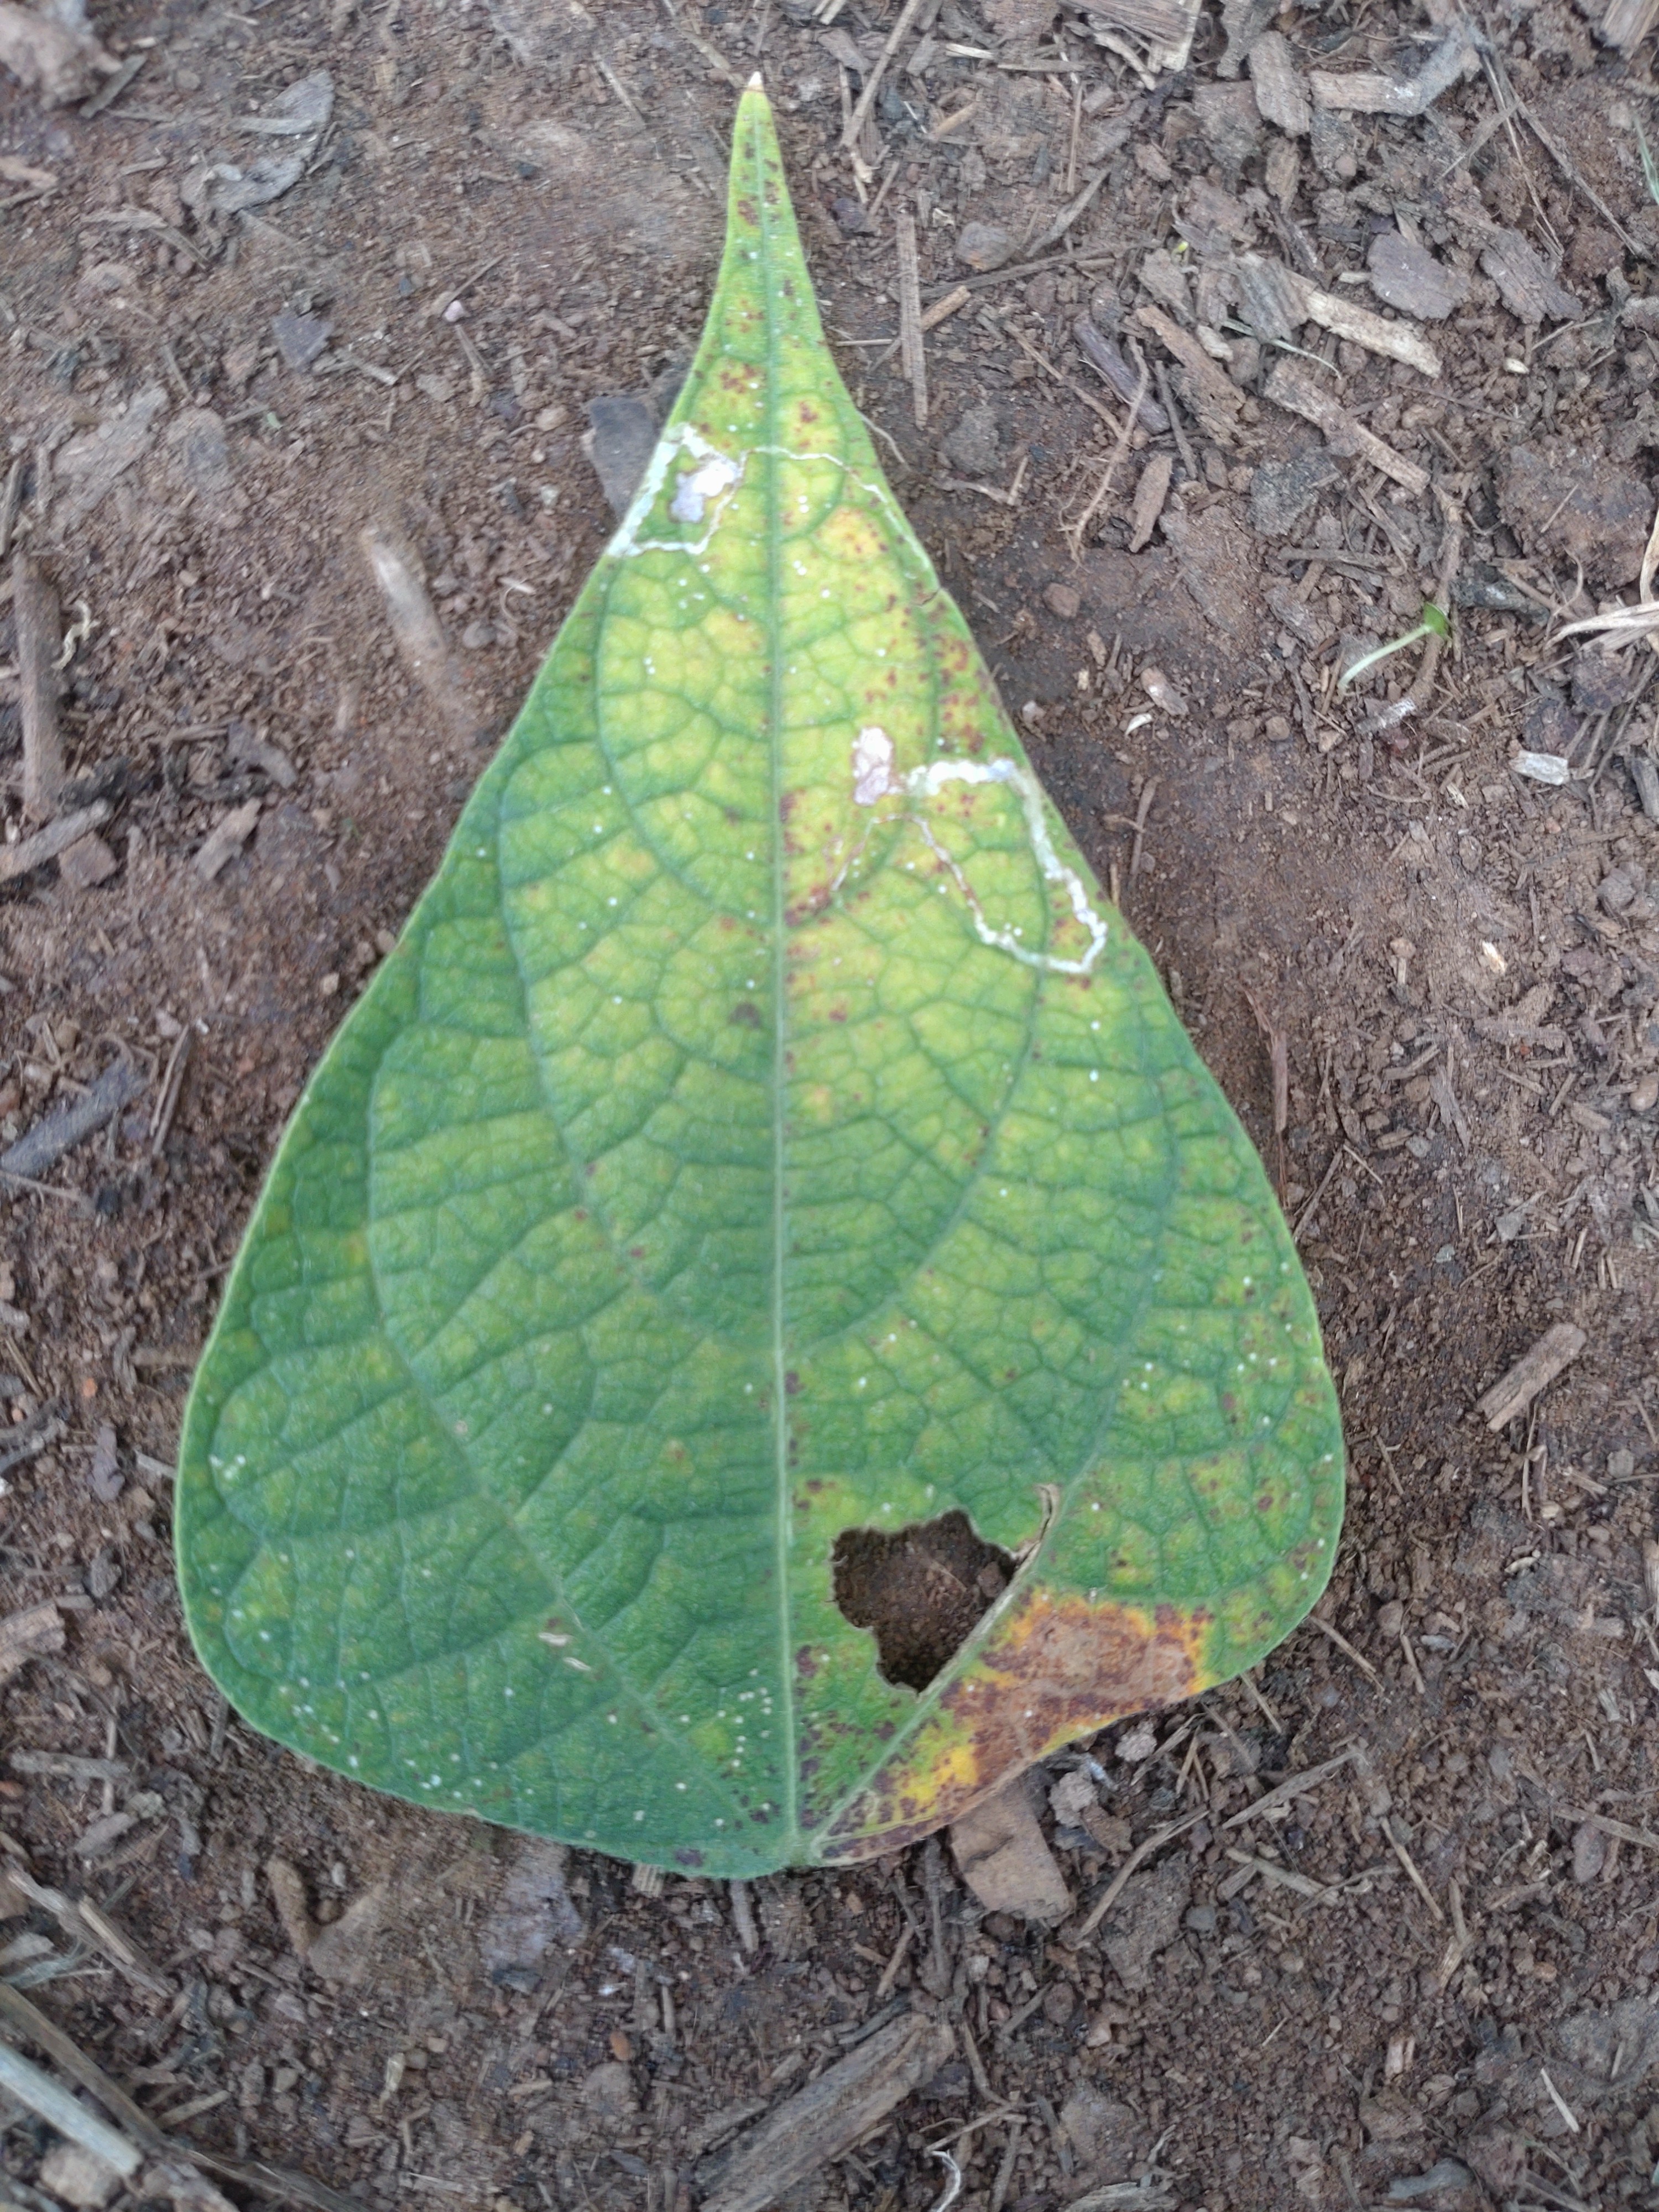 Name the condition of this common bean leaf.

rust
